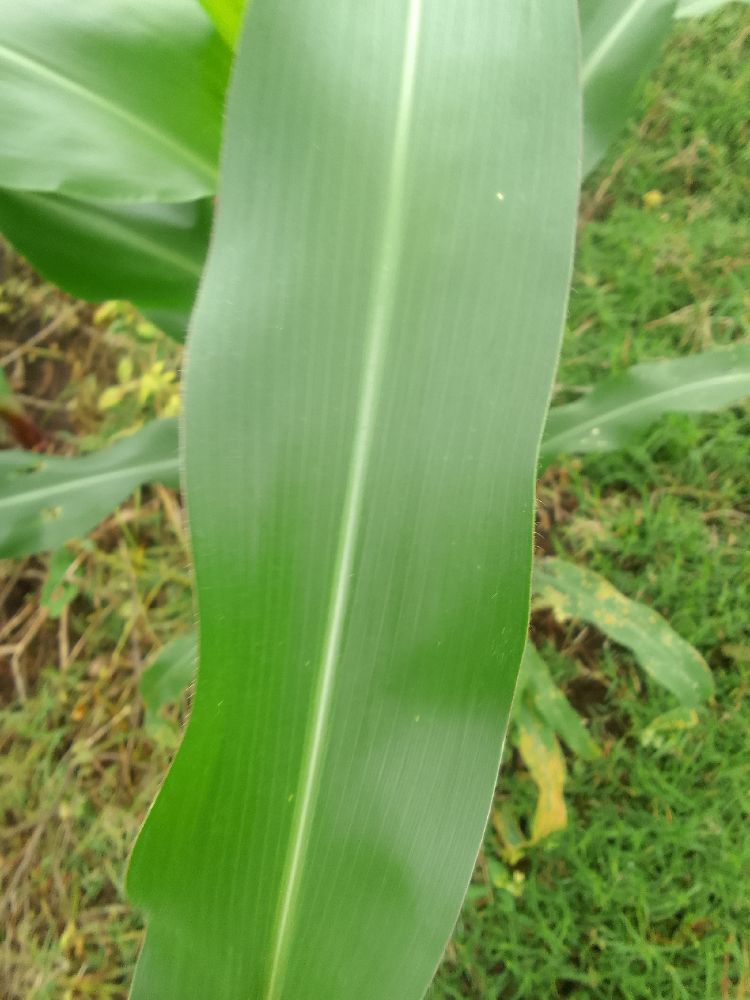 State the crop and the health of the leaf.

maize, healthy
